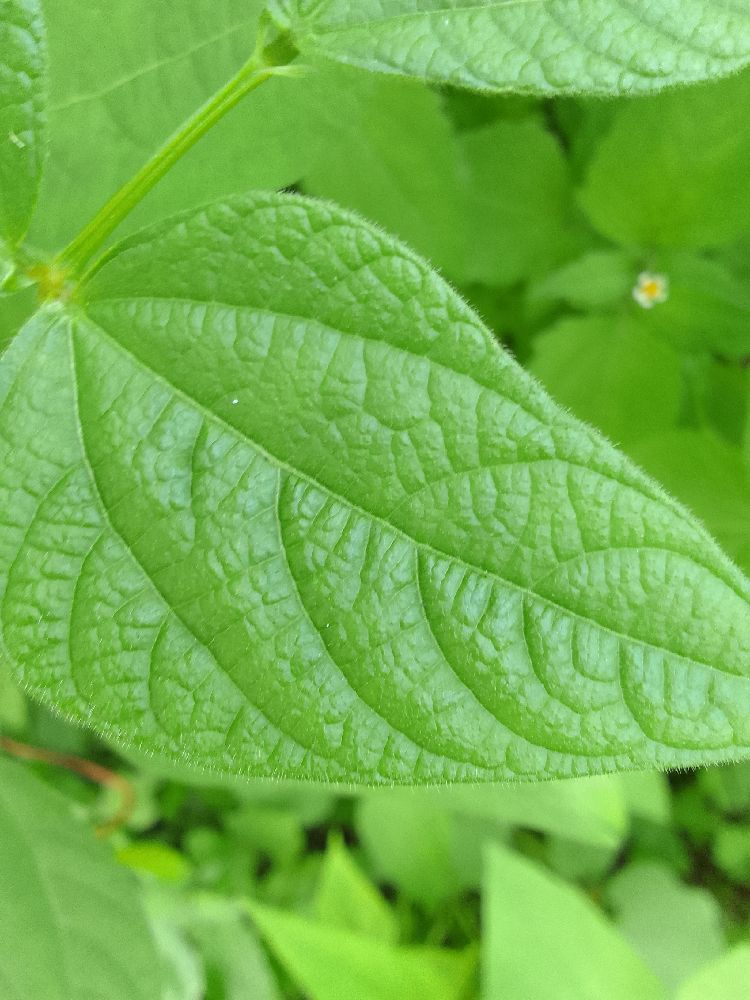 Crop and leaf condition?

common bean, healthy
